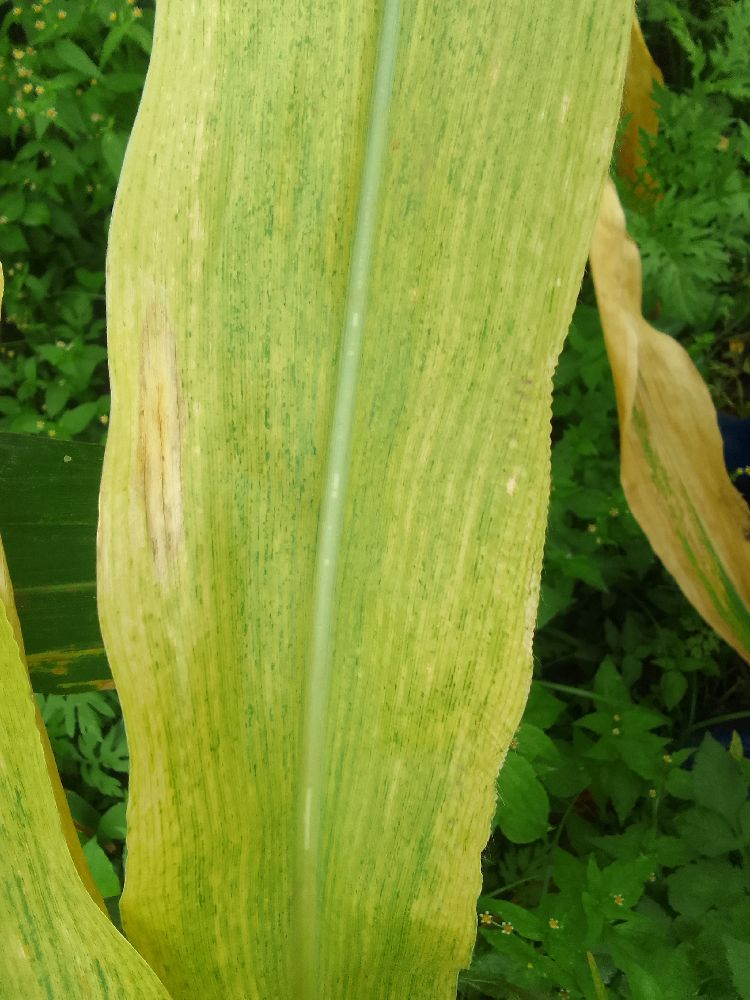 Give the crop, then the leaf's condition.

maize, maize lethal necrosis
